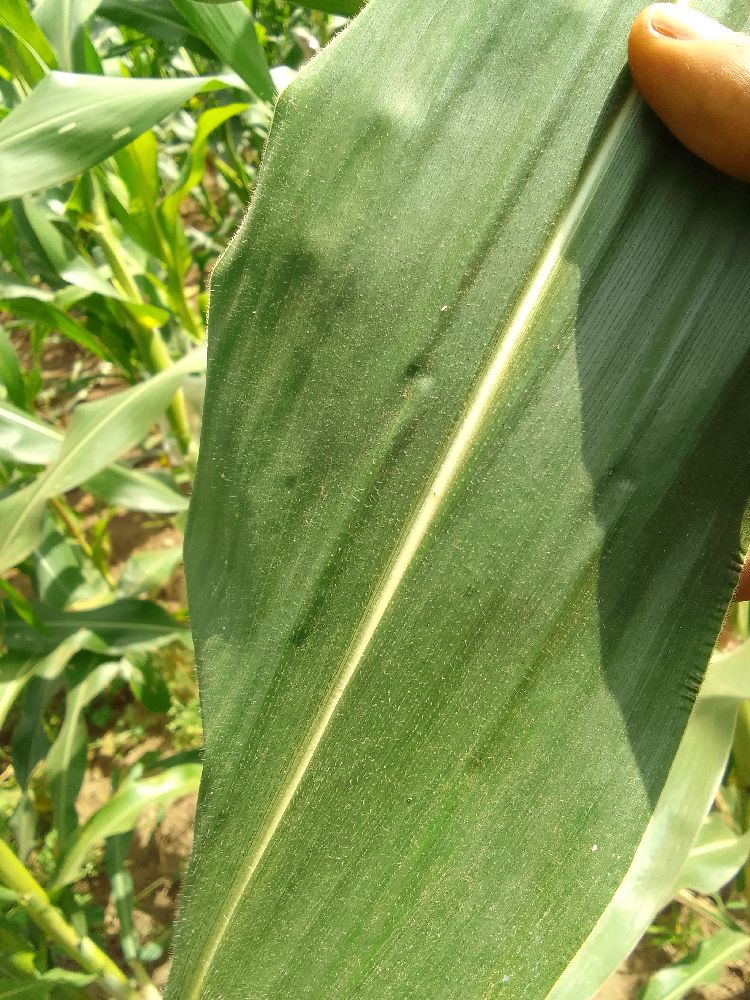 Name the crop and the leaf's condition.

maize, healthy
